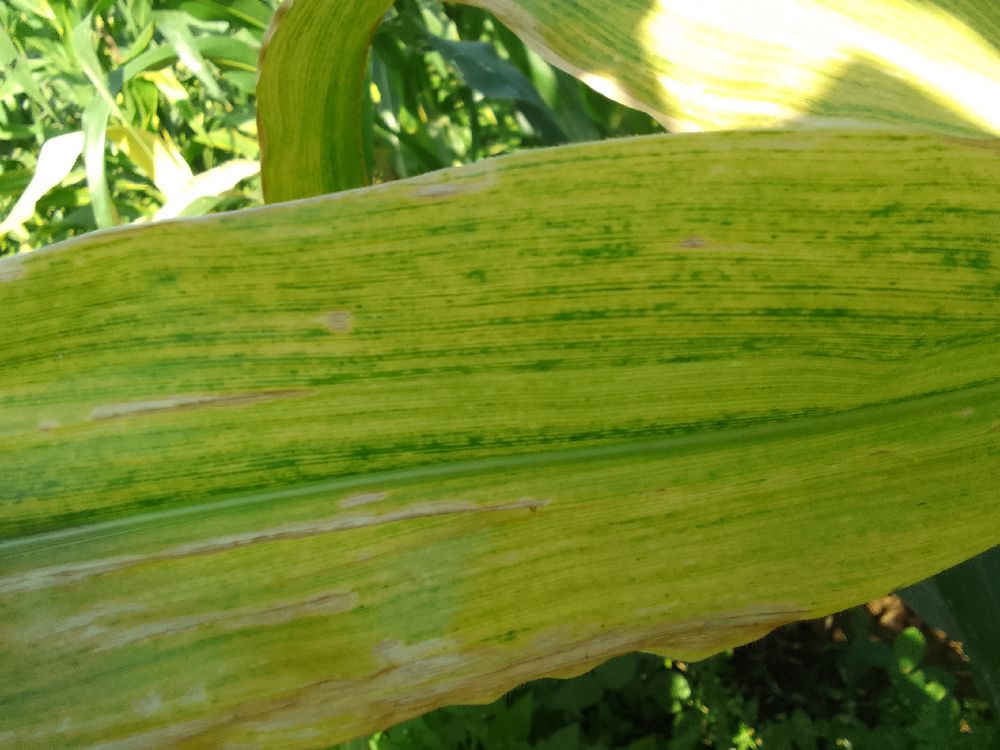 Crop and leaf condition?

maize, maize lethal necrosis
